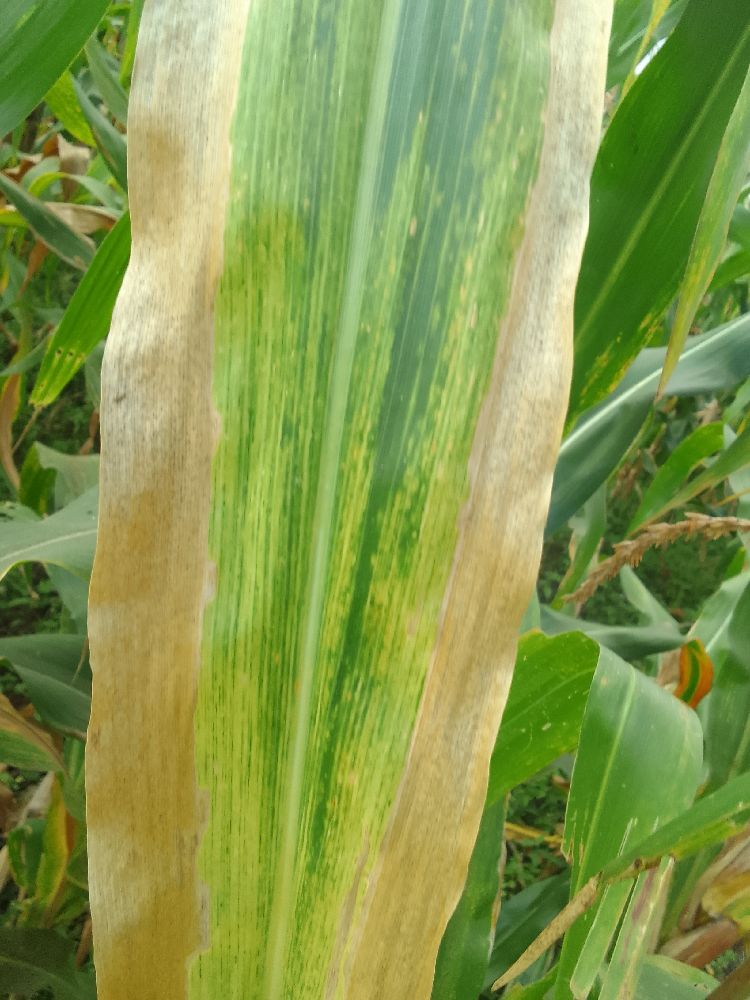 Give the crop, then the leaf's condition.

maize, maize lethal necrosis
